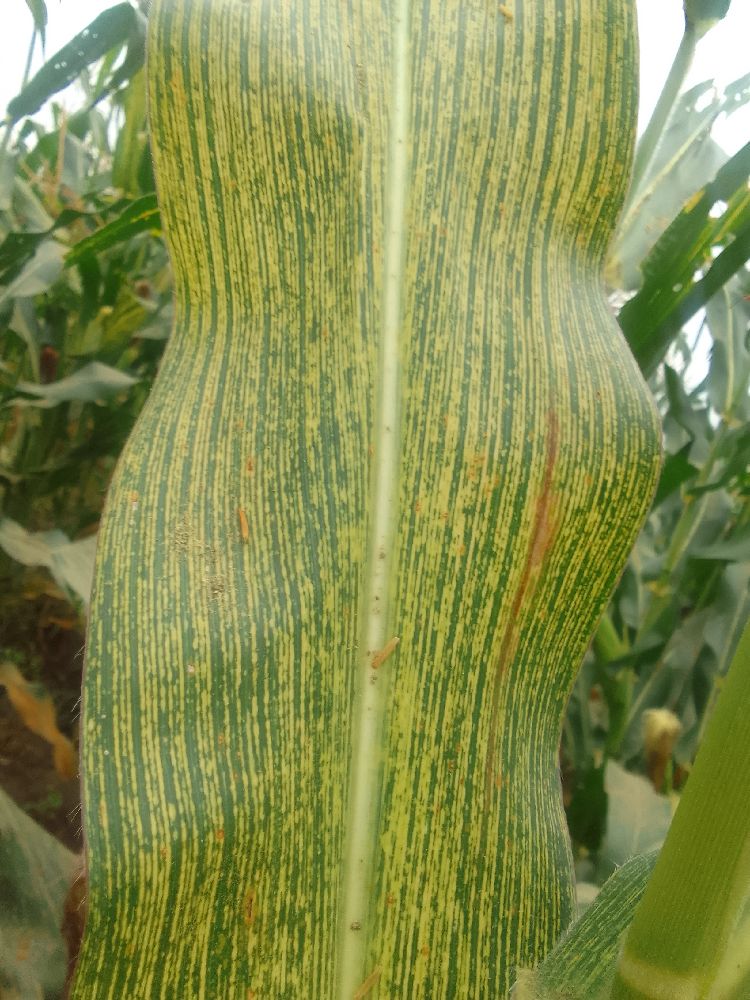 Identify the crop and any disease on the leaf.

maize, maize streak virus
